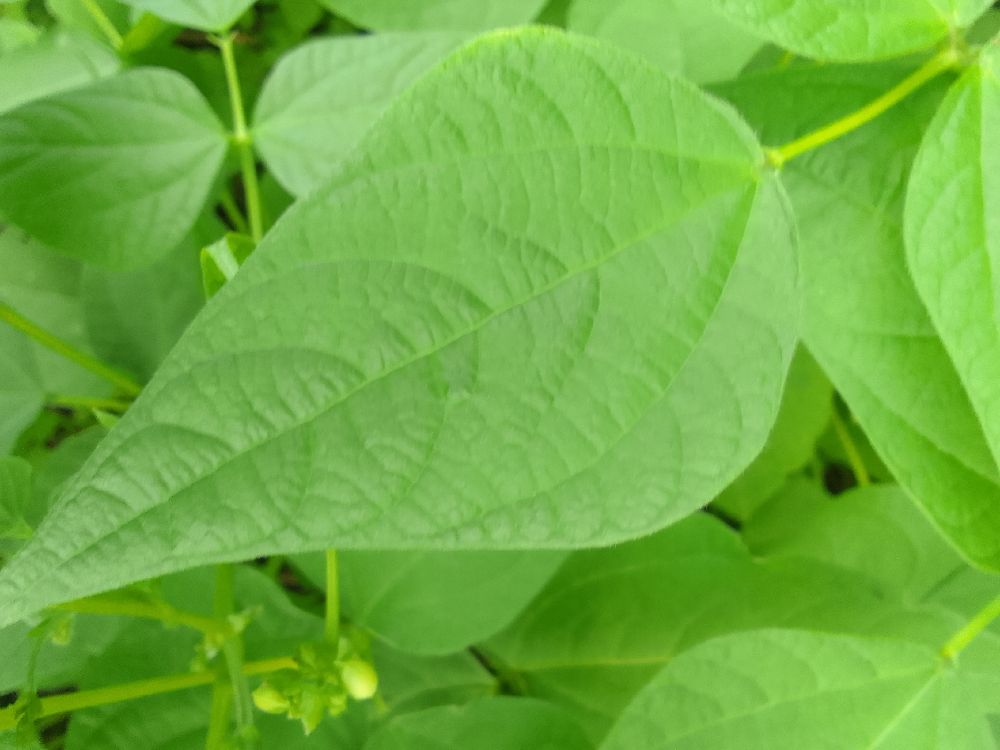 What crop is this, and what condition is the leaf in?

common bean, healthy
